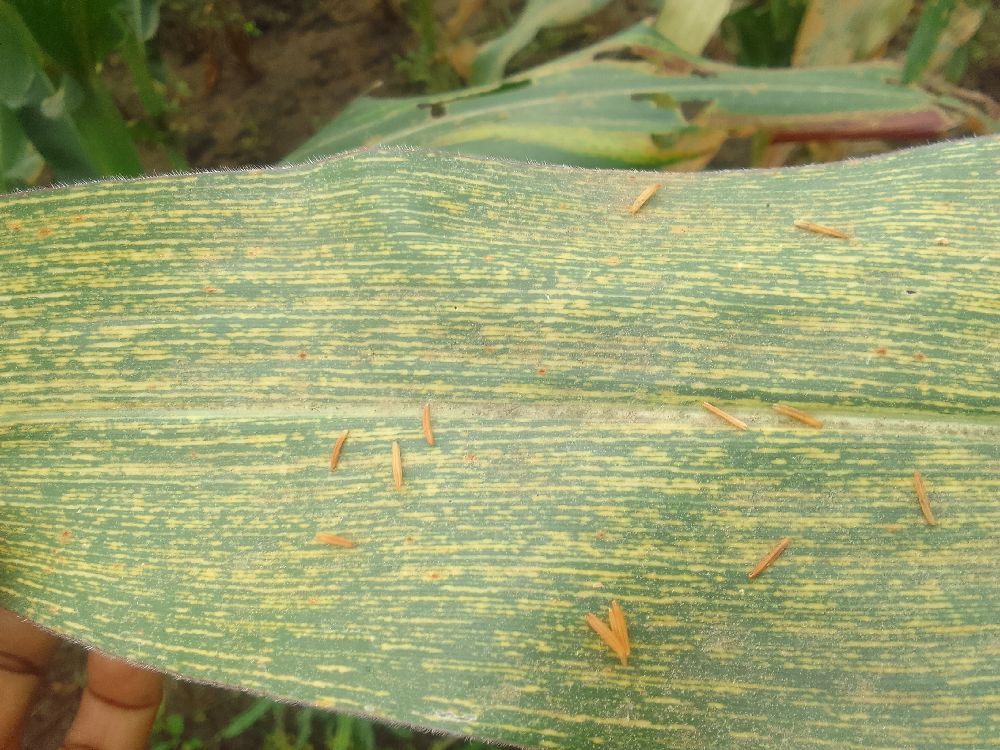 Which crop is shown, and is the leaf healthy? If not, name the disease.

maize, maize streak virus
